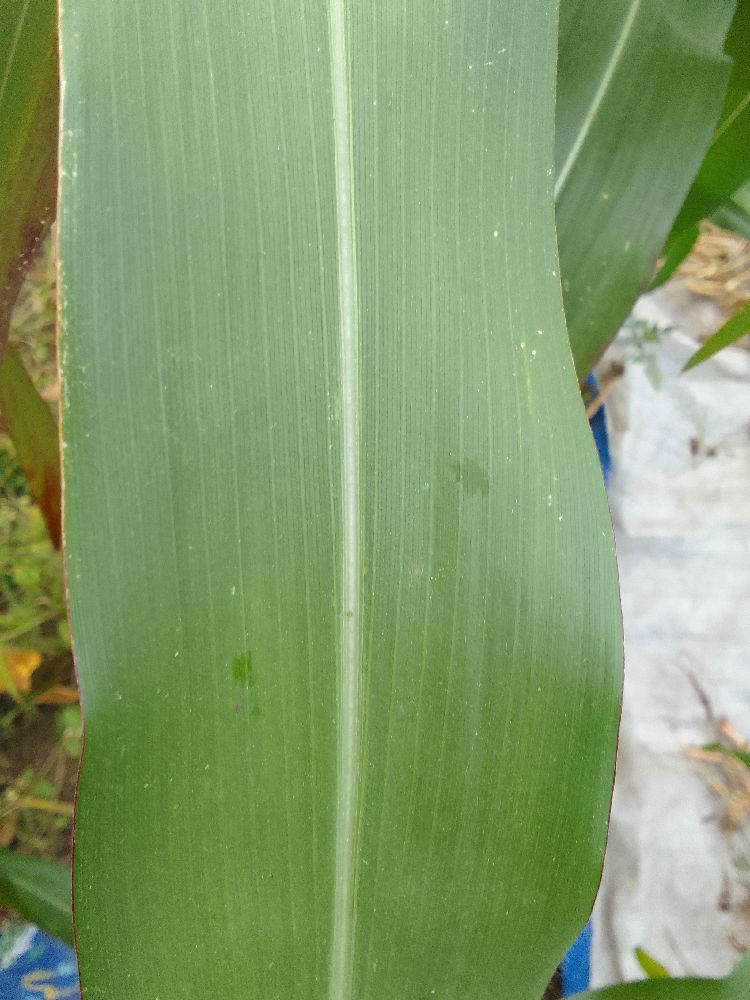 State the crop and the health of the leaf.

maize, healthy
